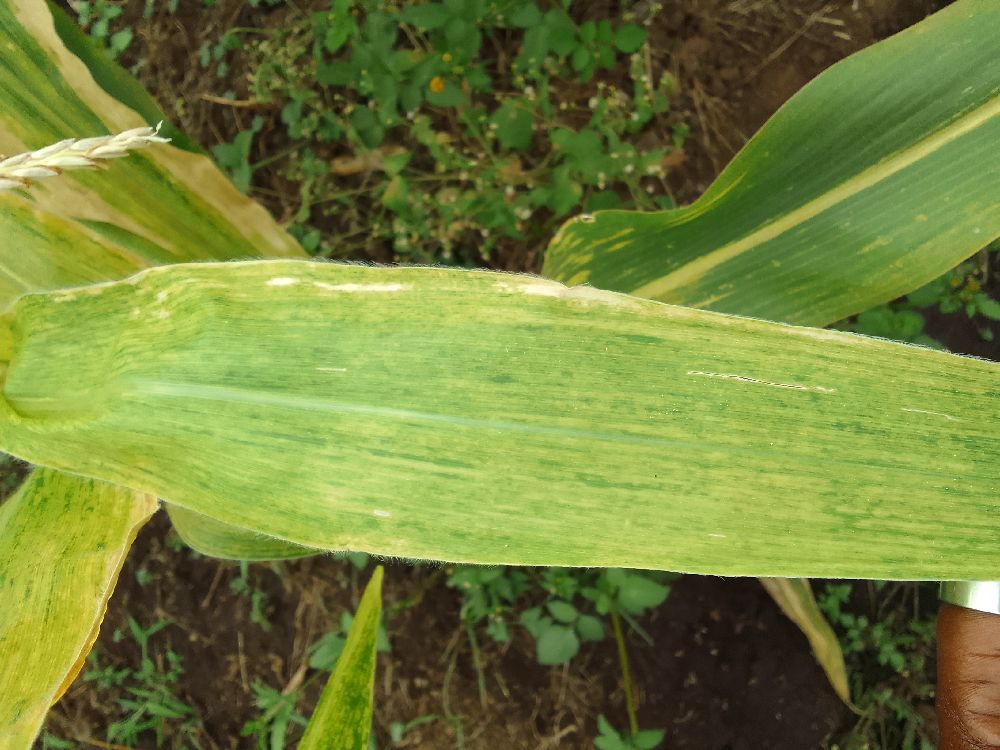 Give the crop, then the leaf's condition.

maize, maize lethal necrosis
